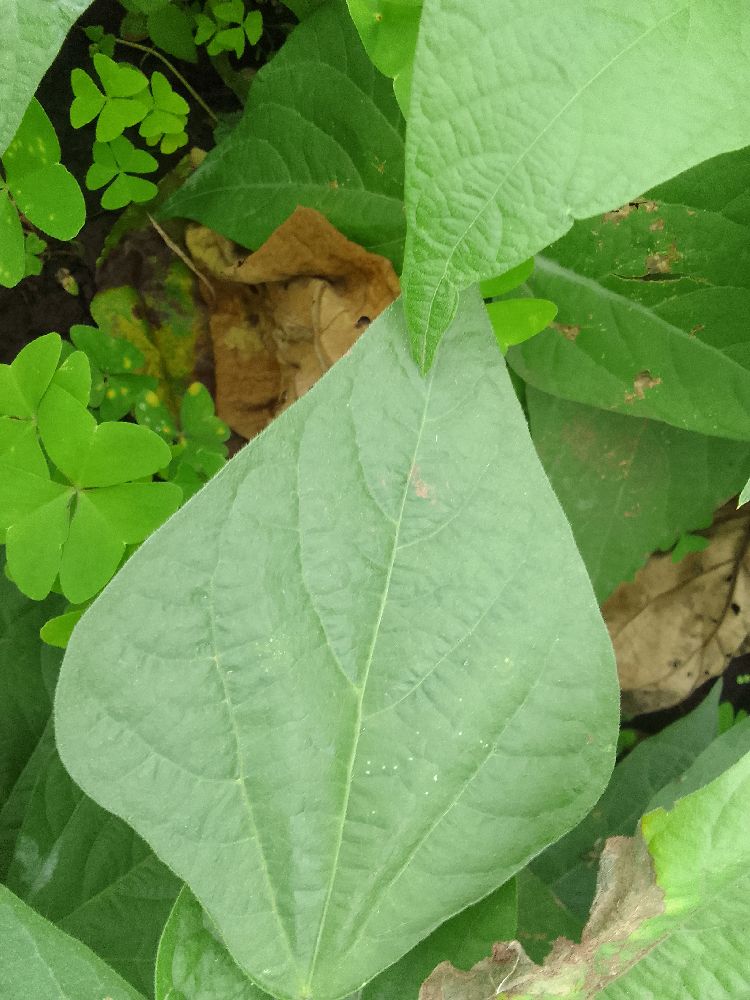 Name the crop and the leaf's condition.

common bean, healthy
